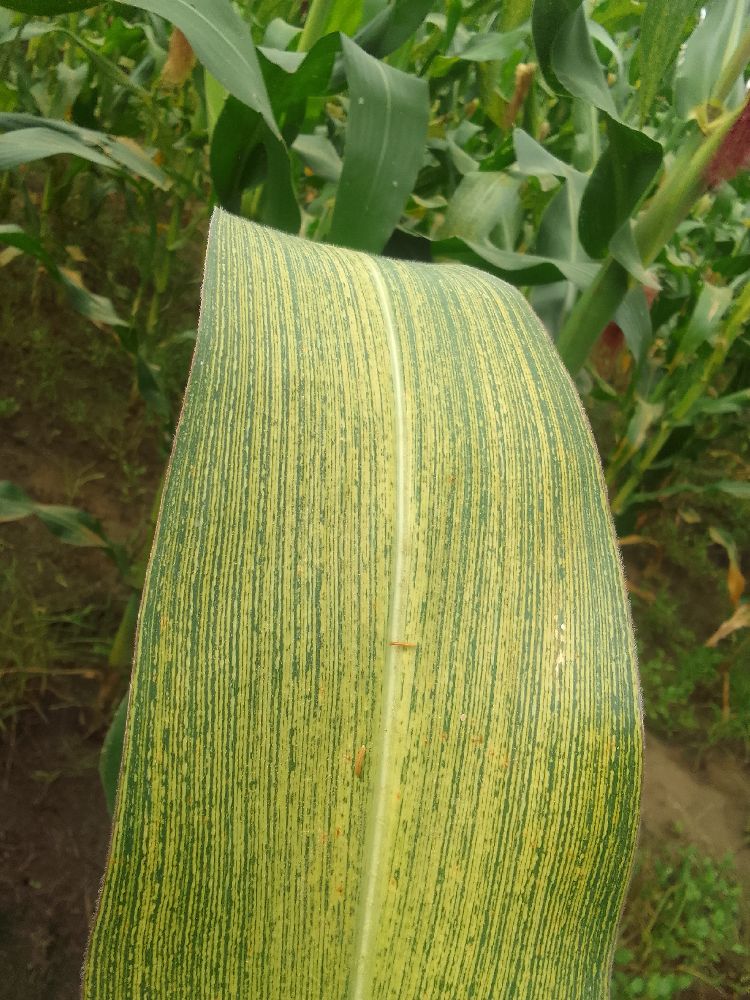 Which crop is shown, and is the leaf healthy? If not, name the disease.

maize, maize streak virus
